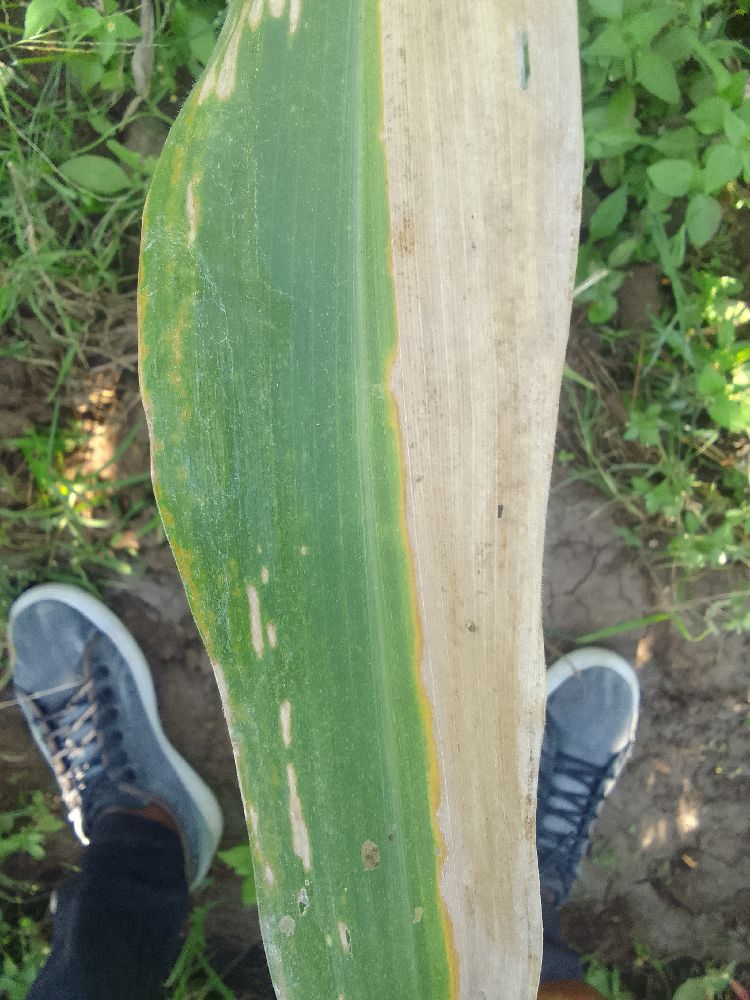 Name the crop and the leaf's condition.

maize, maize lethal necrosis
